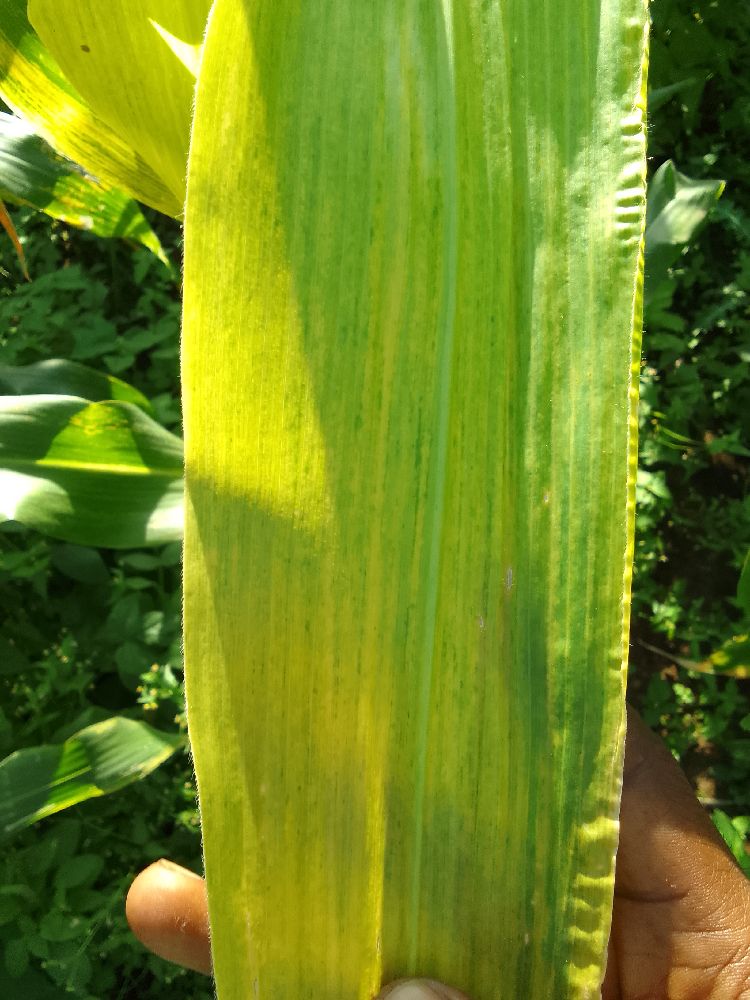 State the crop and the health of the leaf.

maize, maize lethal necrosis
